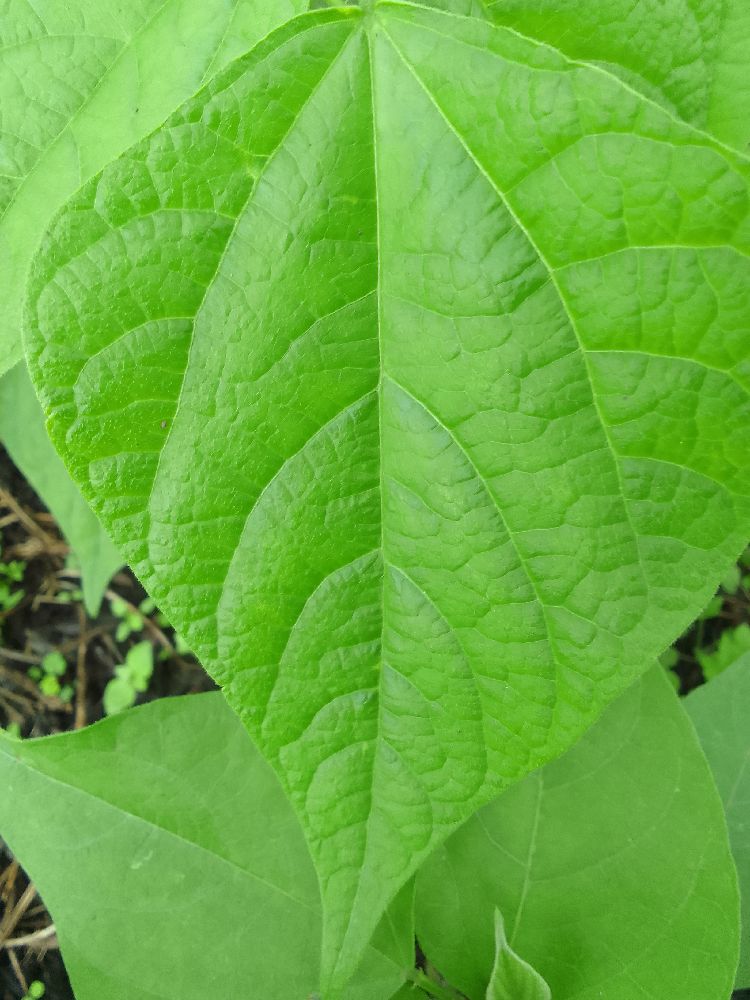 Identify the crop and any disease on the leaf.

common bean, healthy
